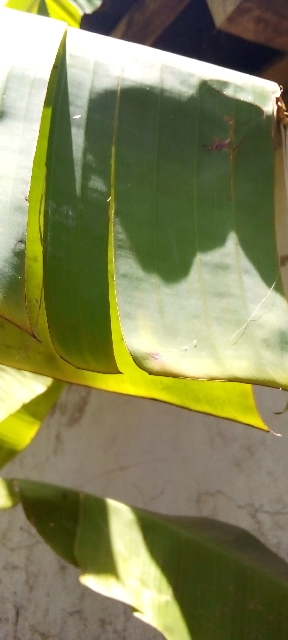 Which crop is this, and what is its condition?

banana, healthy
